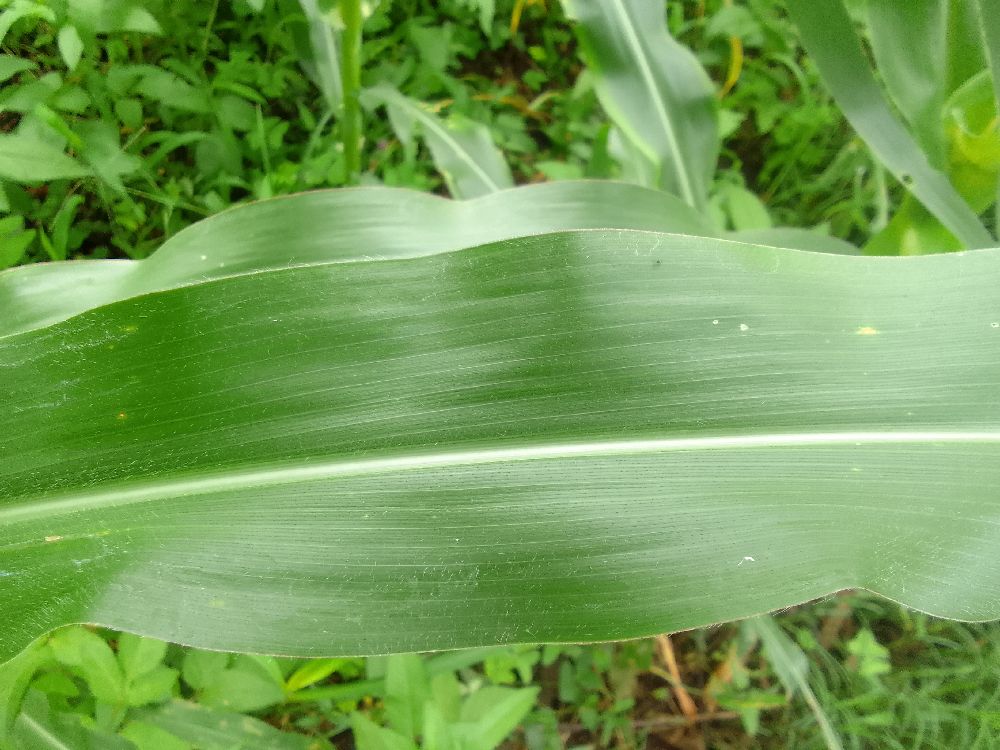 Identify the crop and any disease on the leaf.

maize, healthy
